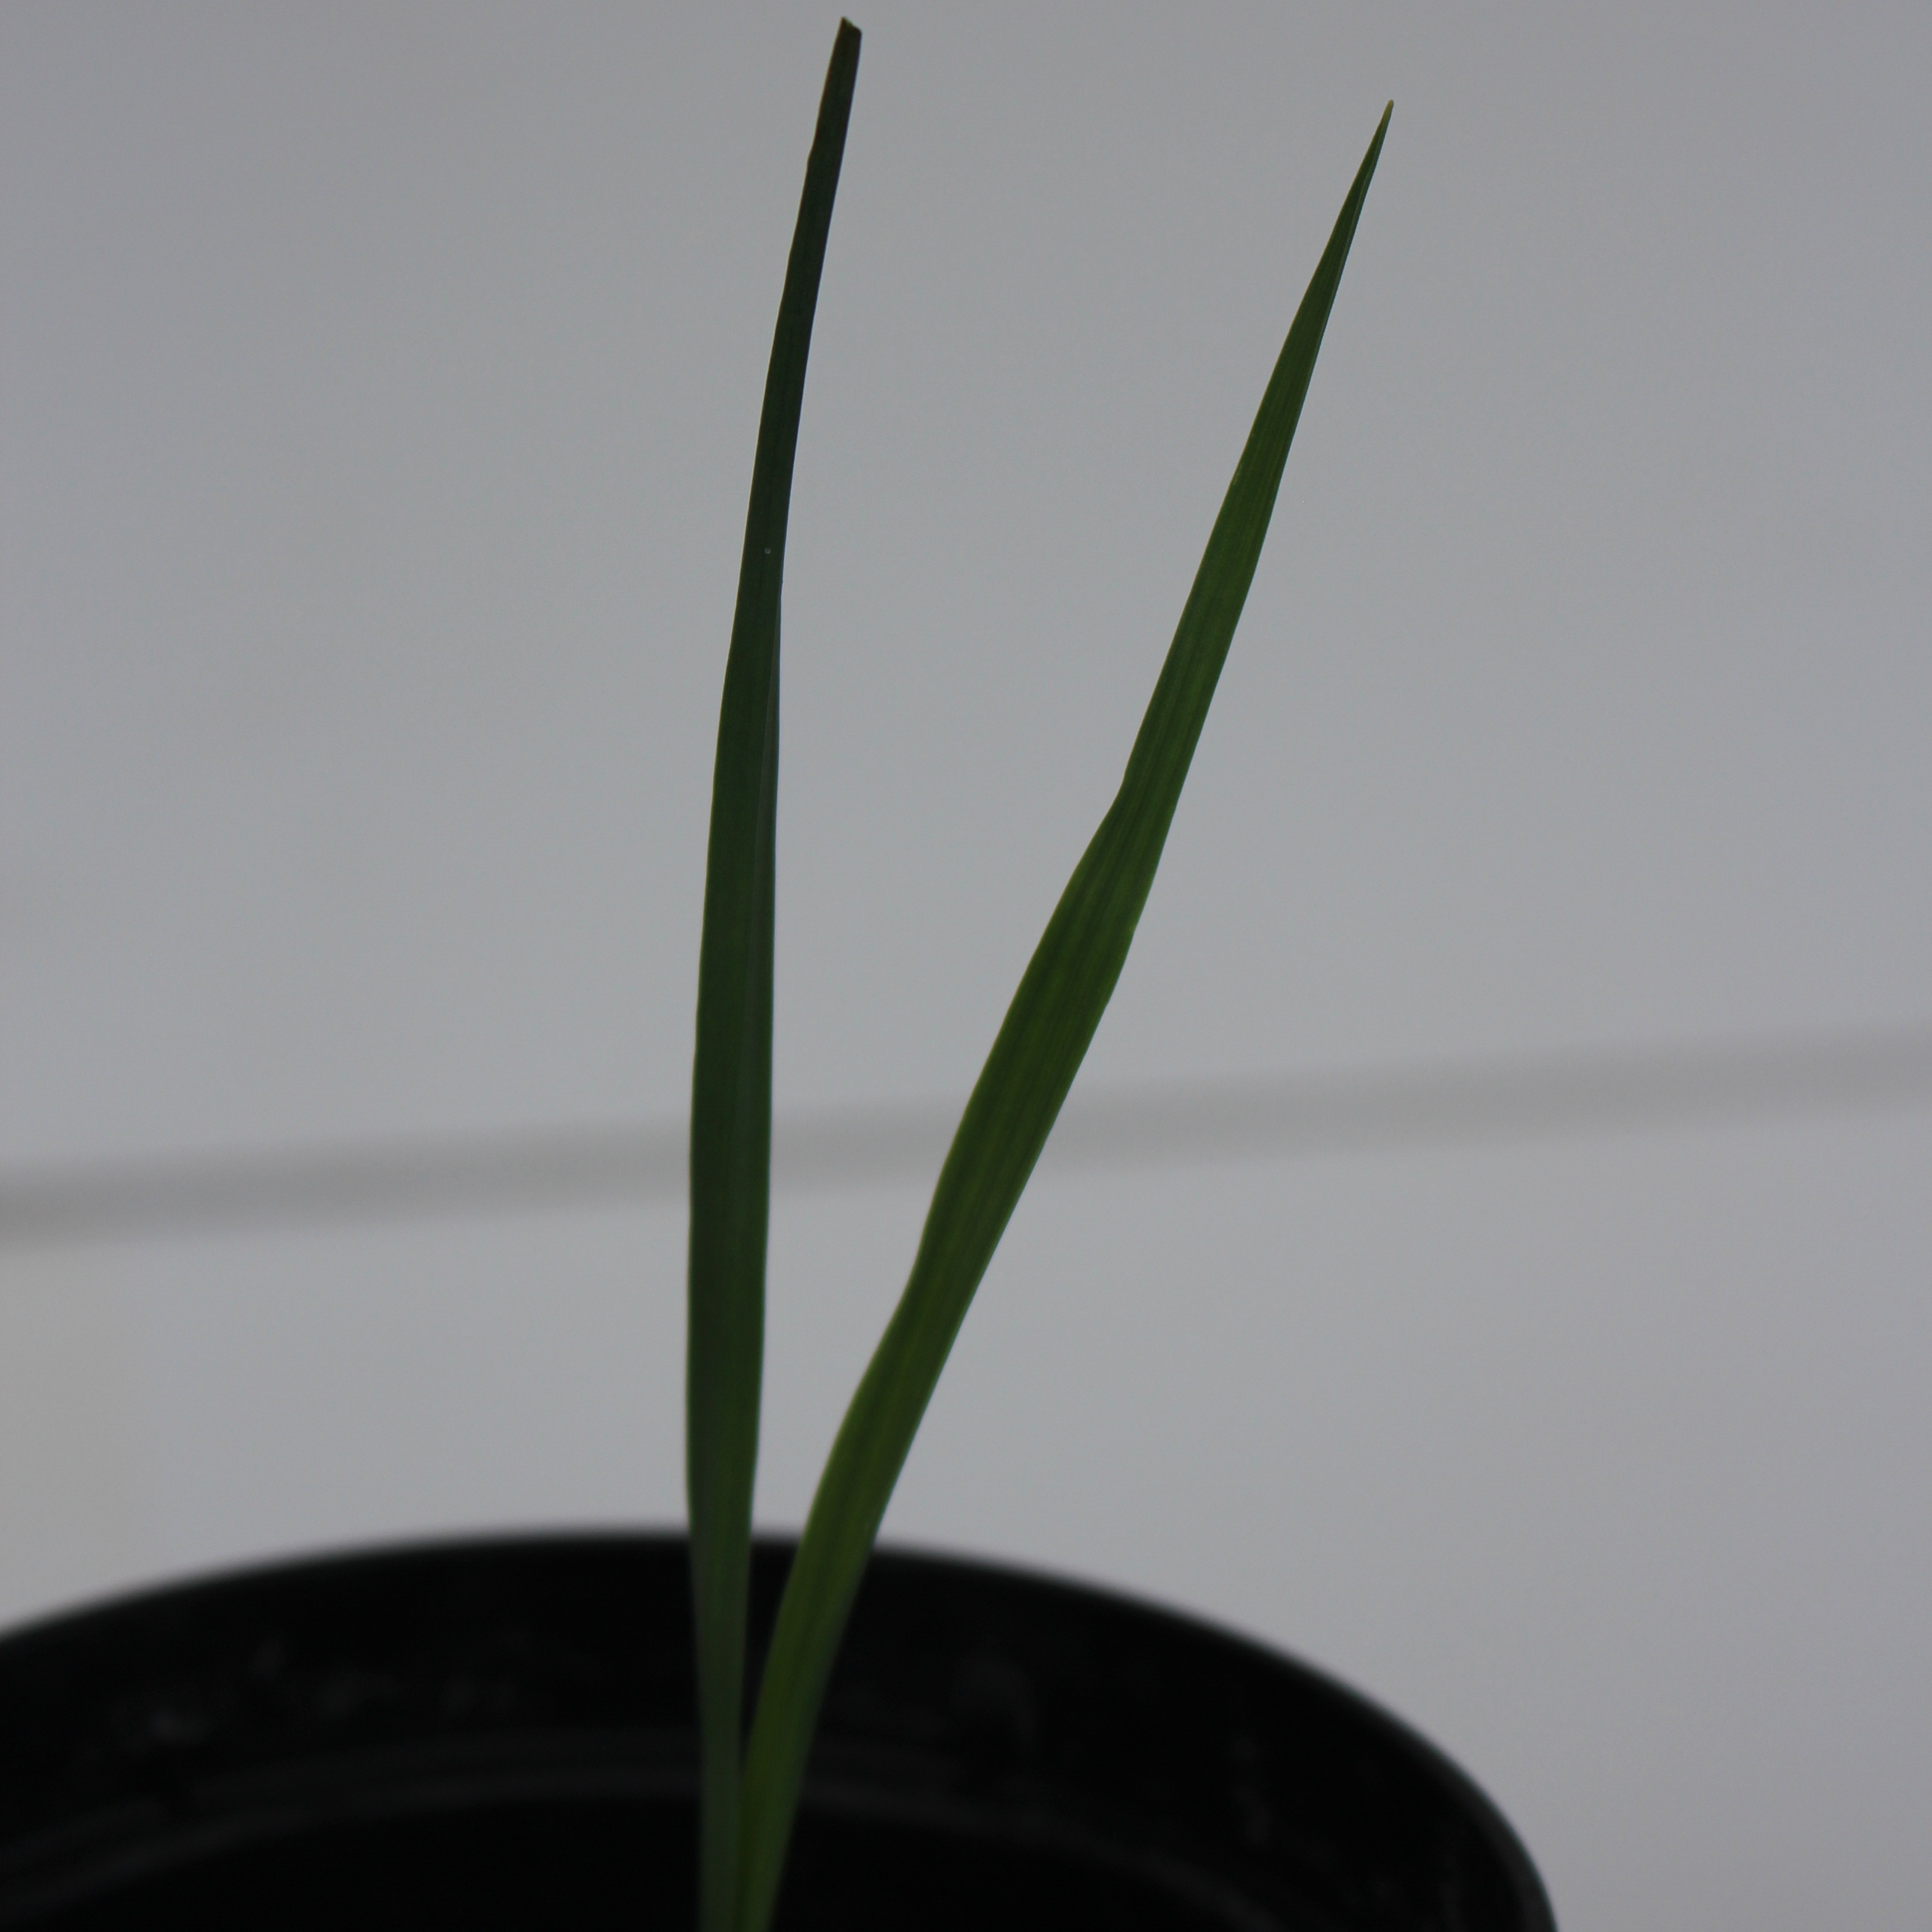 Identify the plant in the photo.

Avena sterilis
